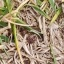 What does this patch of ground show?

grass
